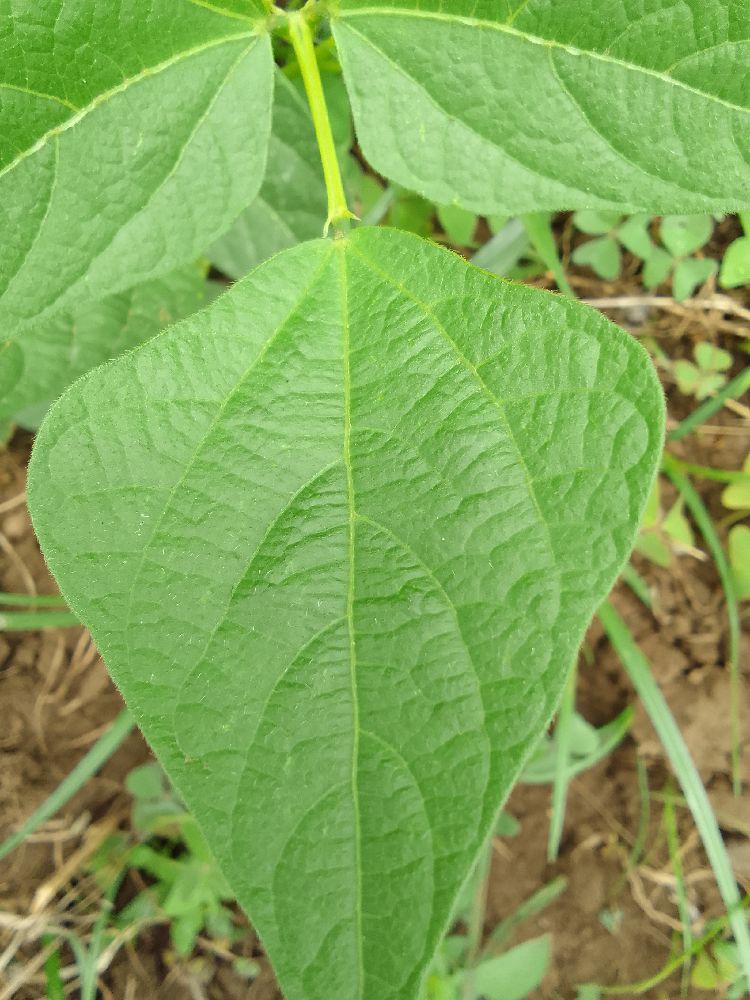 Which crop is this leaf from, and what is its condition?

common bean, healthy
